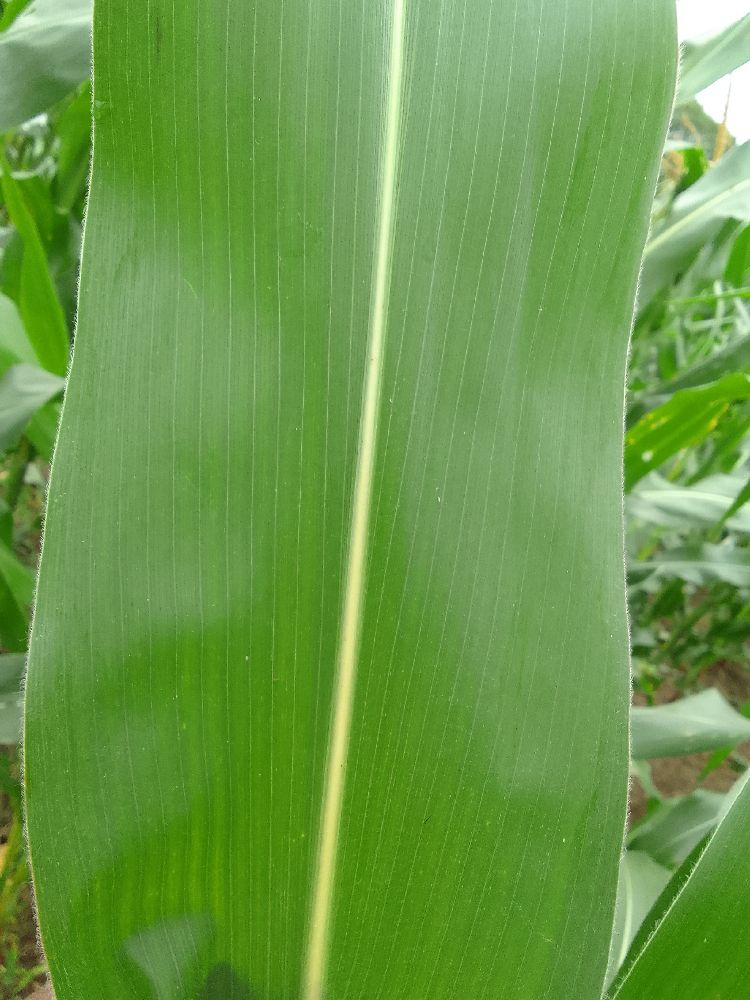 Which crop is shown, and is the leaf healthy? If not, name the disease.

maize, healthy
